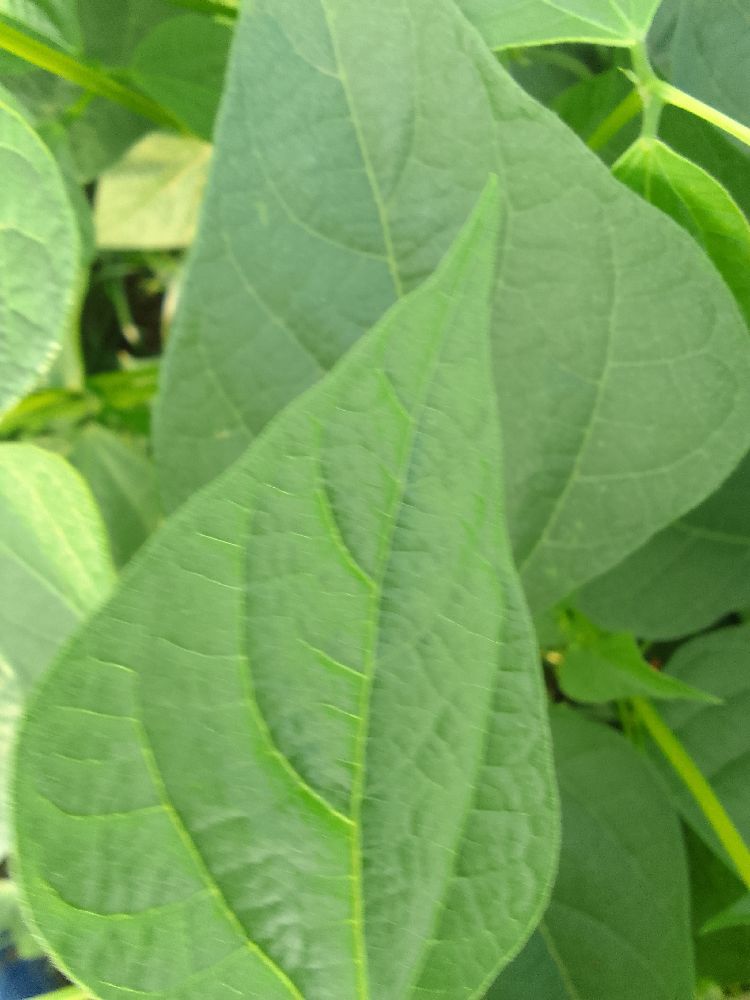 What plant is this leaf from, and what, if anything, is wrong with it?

common bean, healthy
